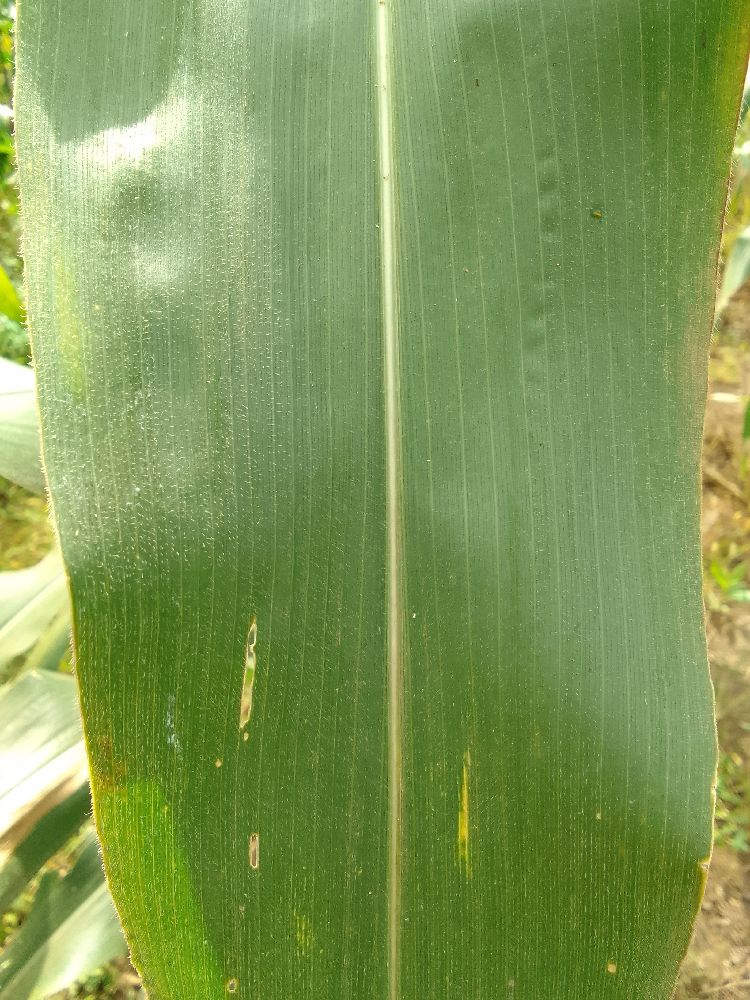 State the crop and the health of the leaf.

maize, healthy
